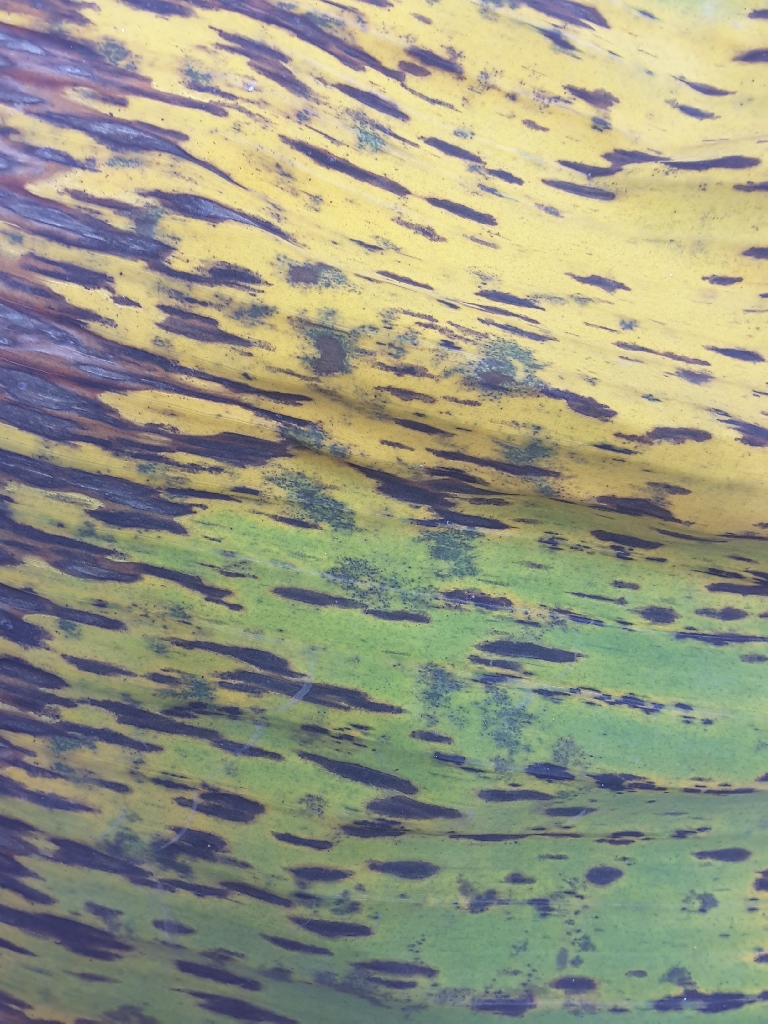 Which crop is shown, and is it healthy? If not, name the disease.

banana, black sigatoka
